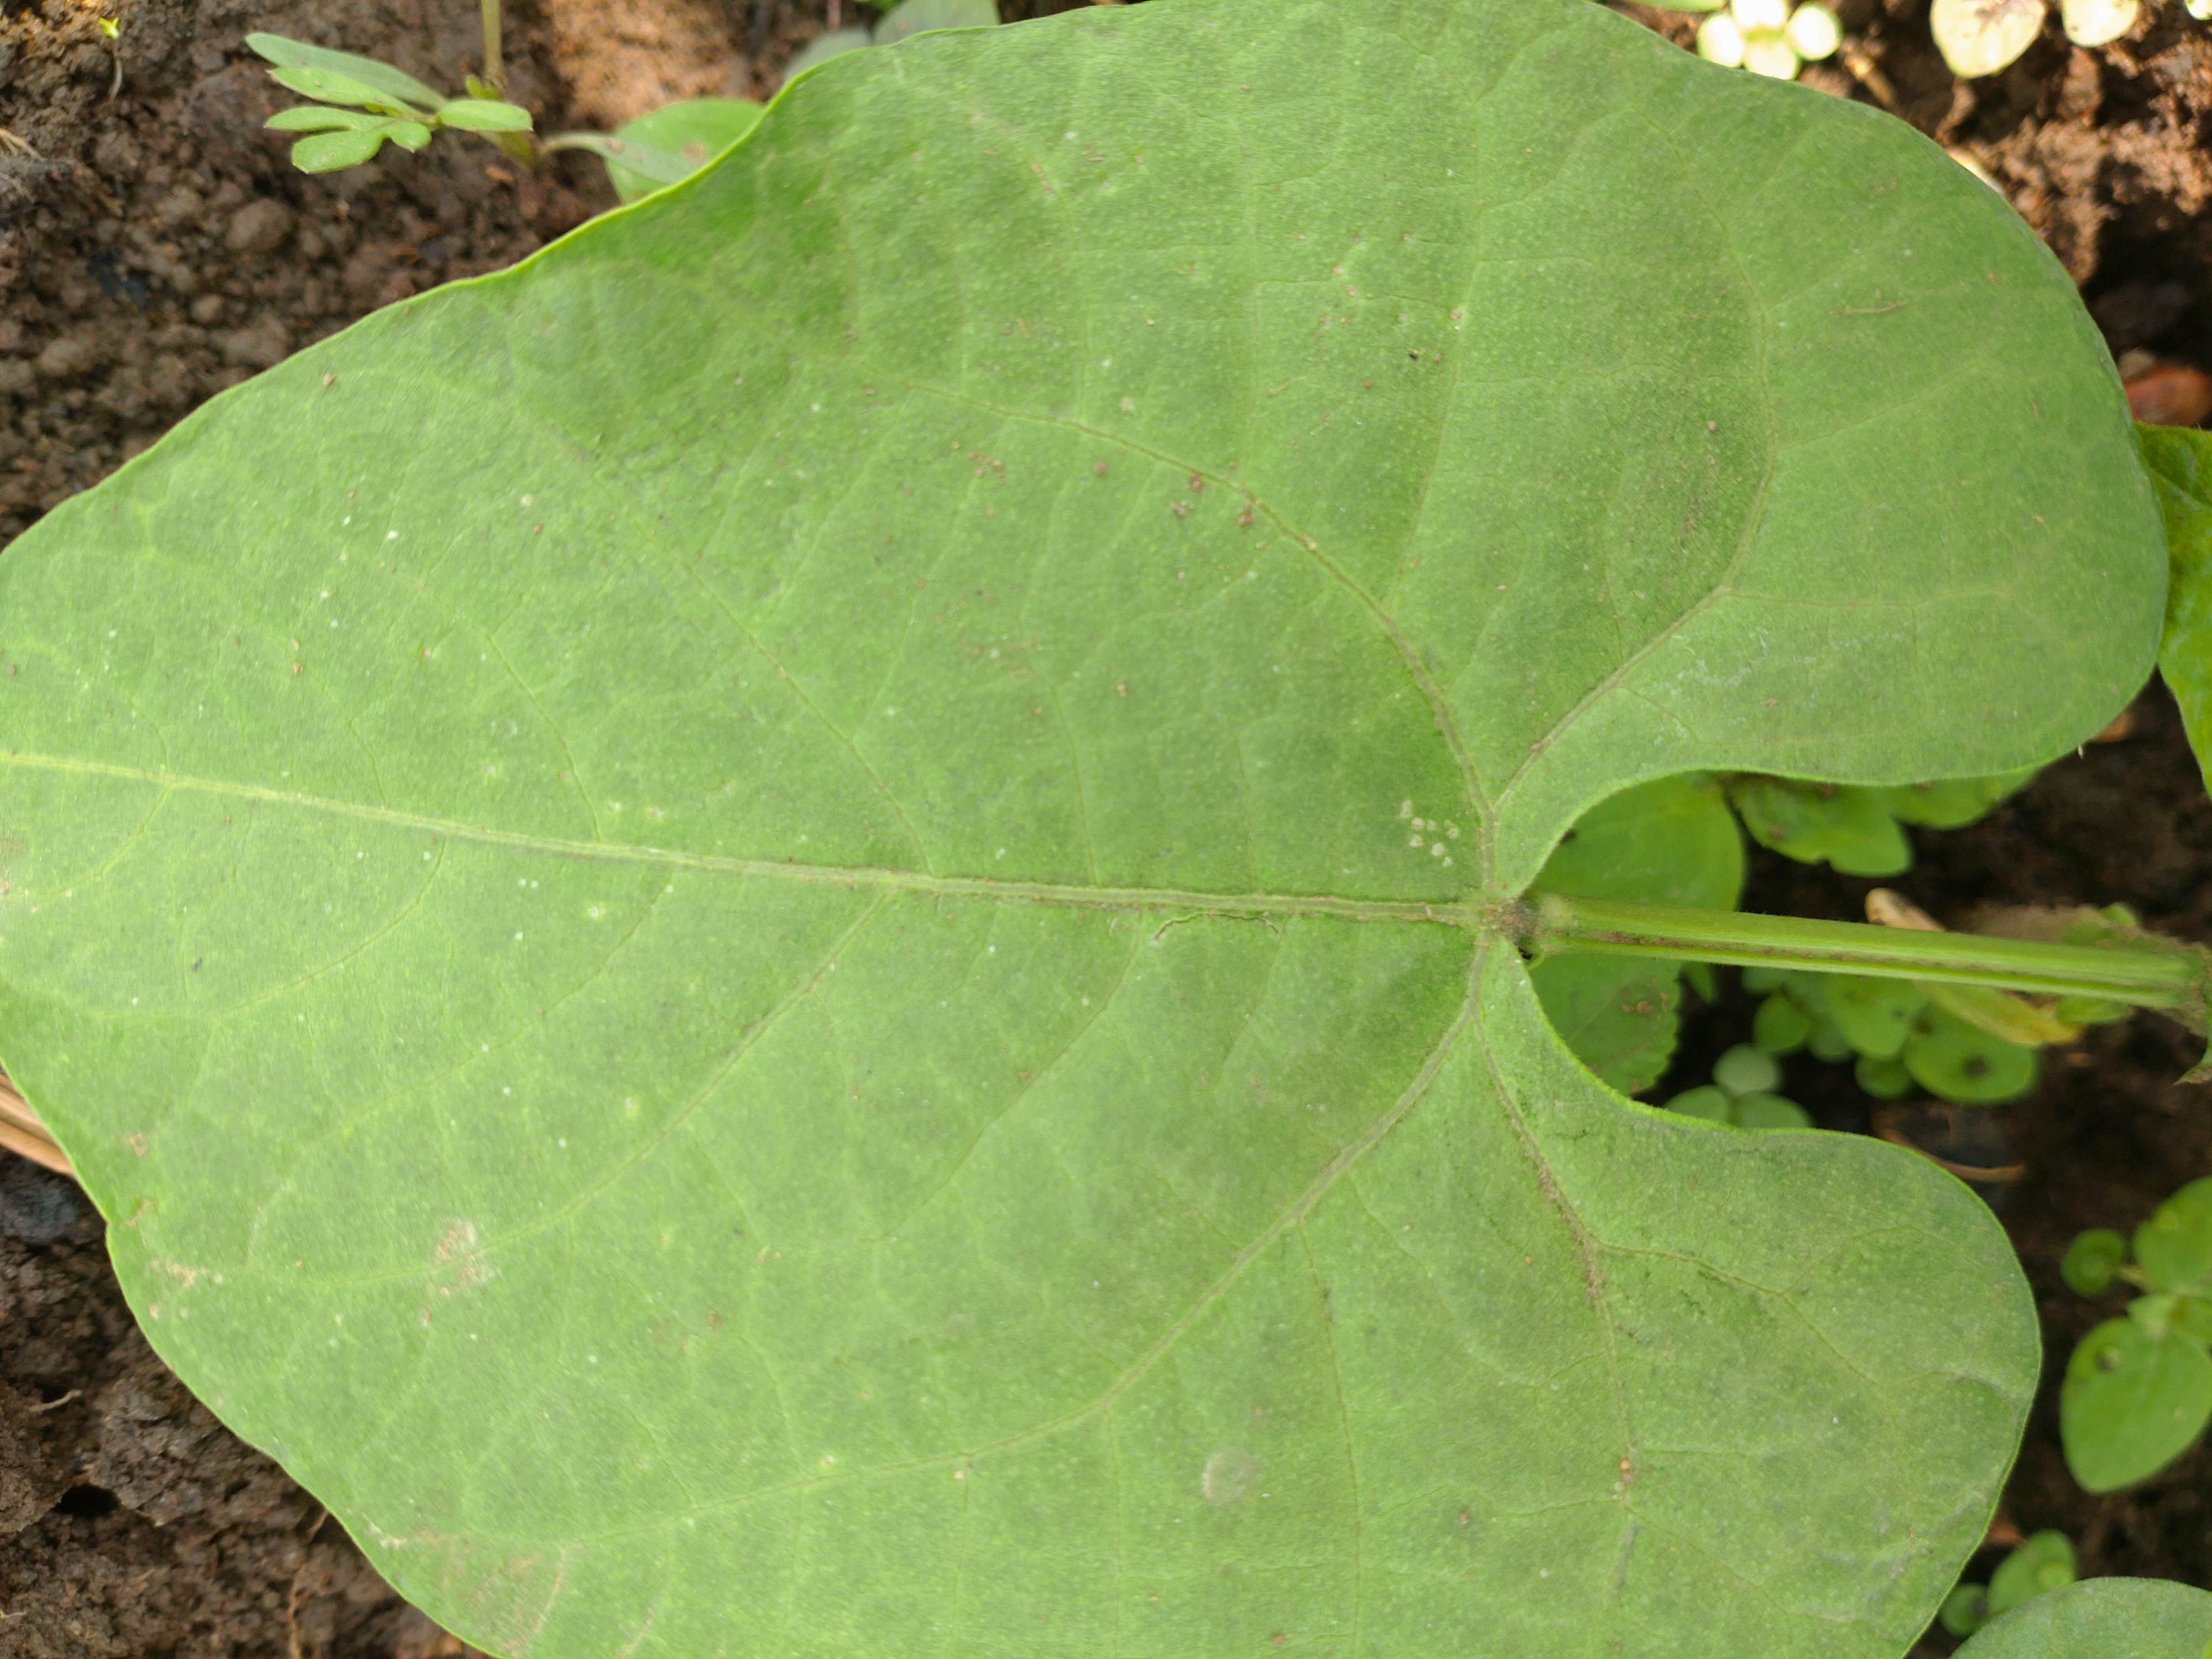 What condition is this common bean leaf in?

healthy
